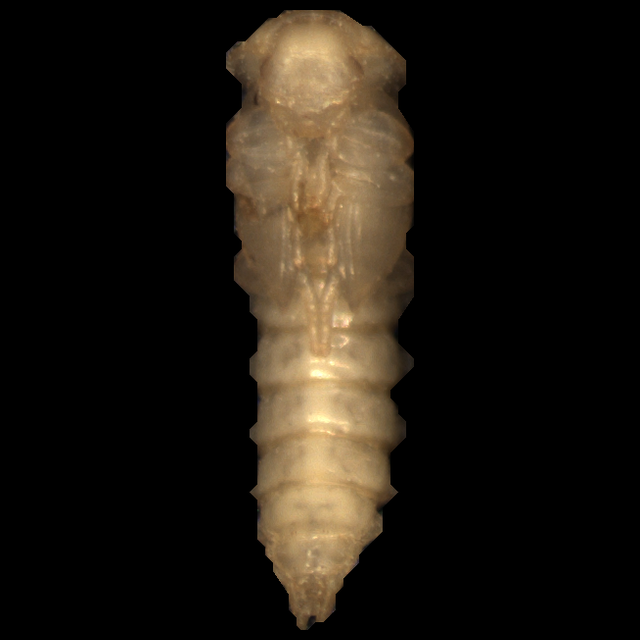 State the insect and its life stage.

mealworm pupa
